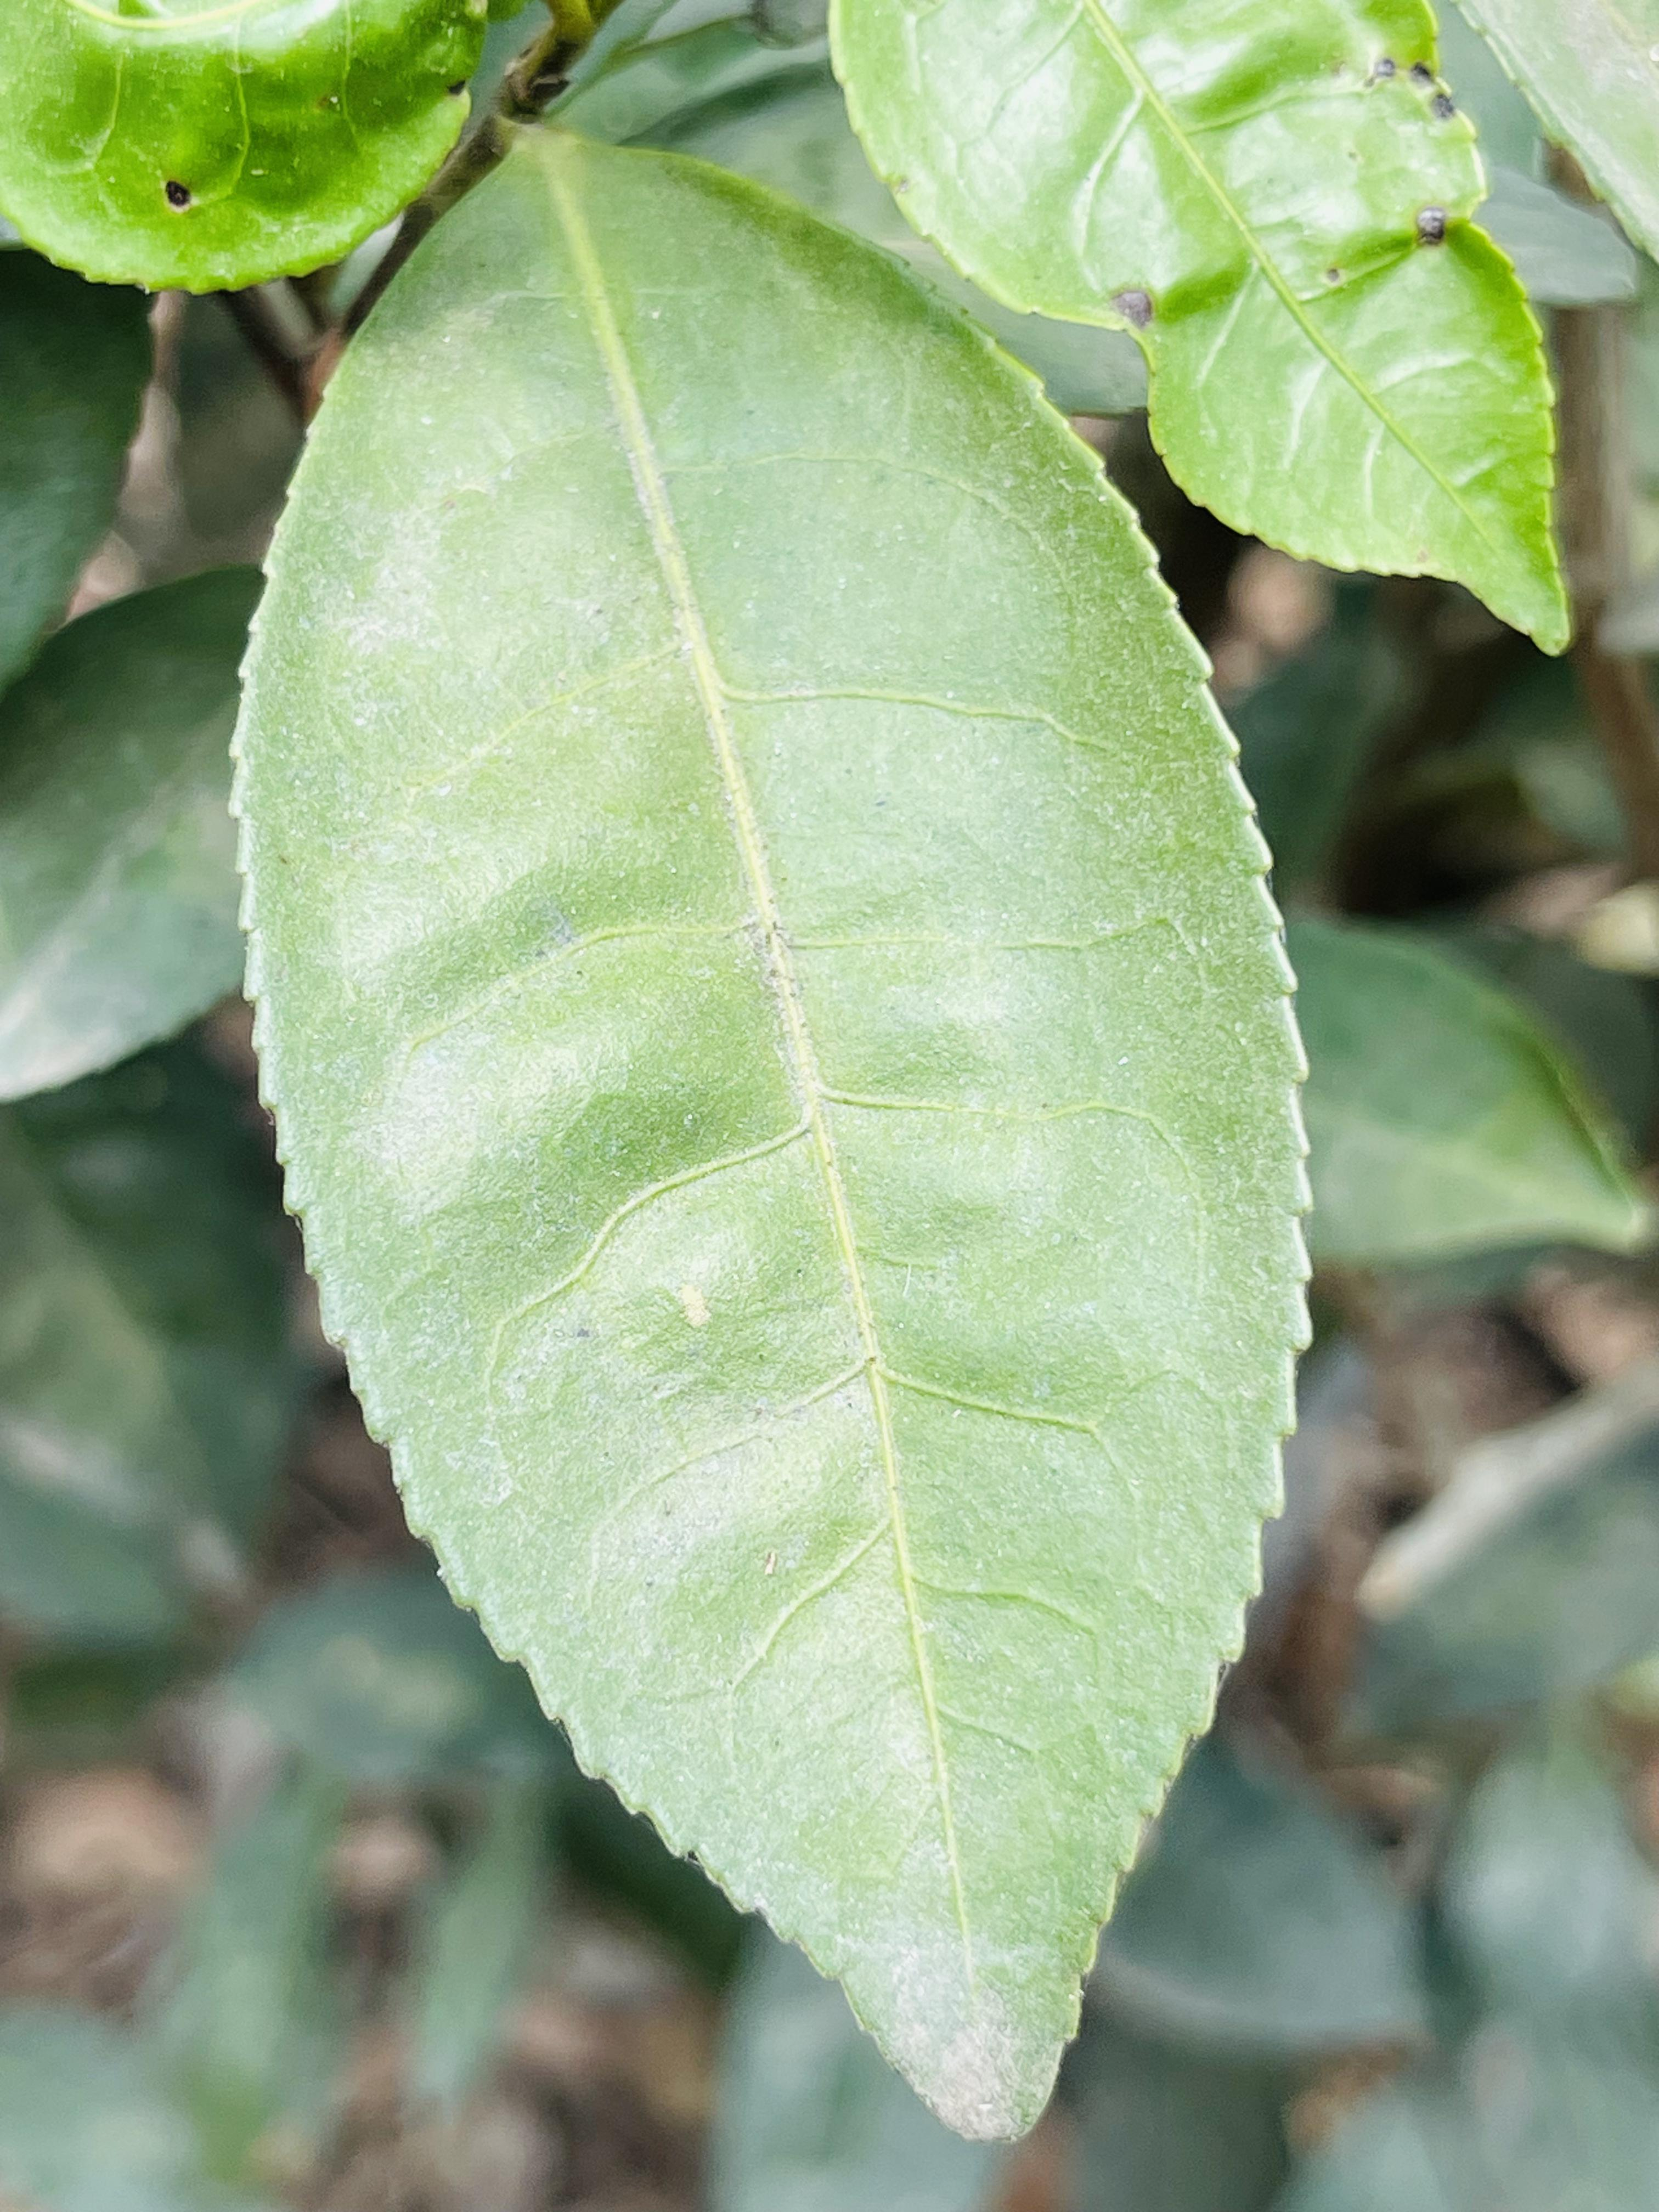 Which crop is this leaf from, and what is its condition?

tea, healthy leaf
